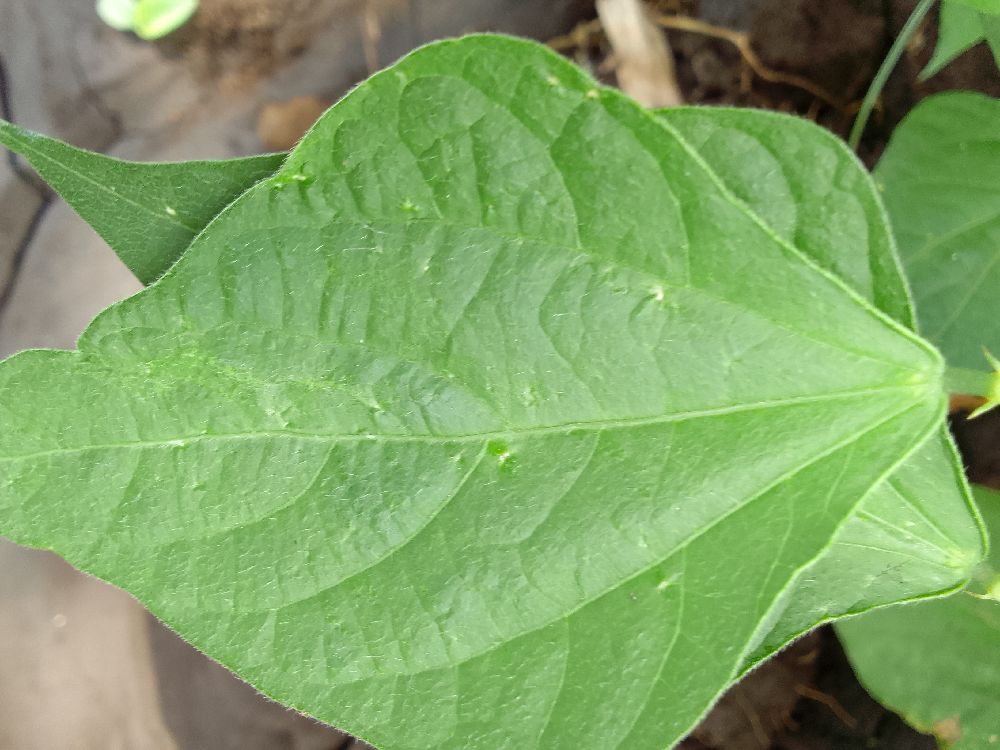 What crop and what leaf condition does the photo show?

common bean, healthy
